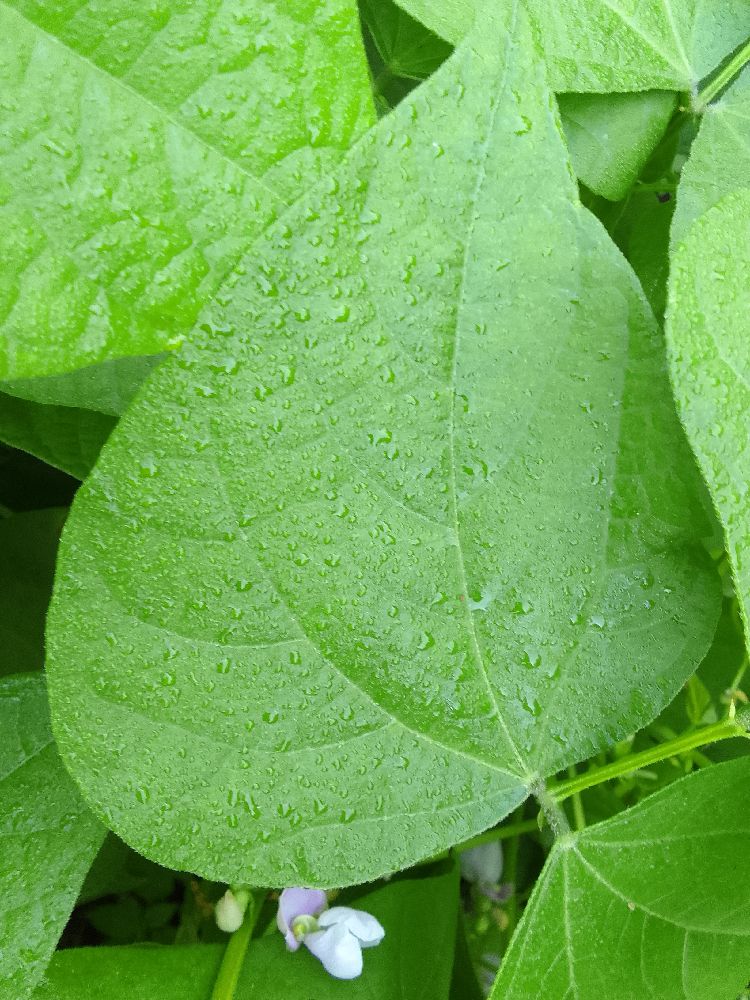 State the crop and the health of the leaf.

common bean, healthy
